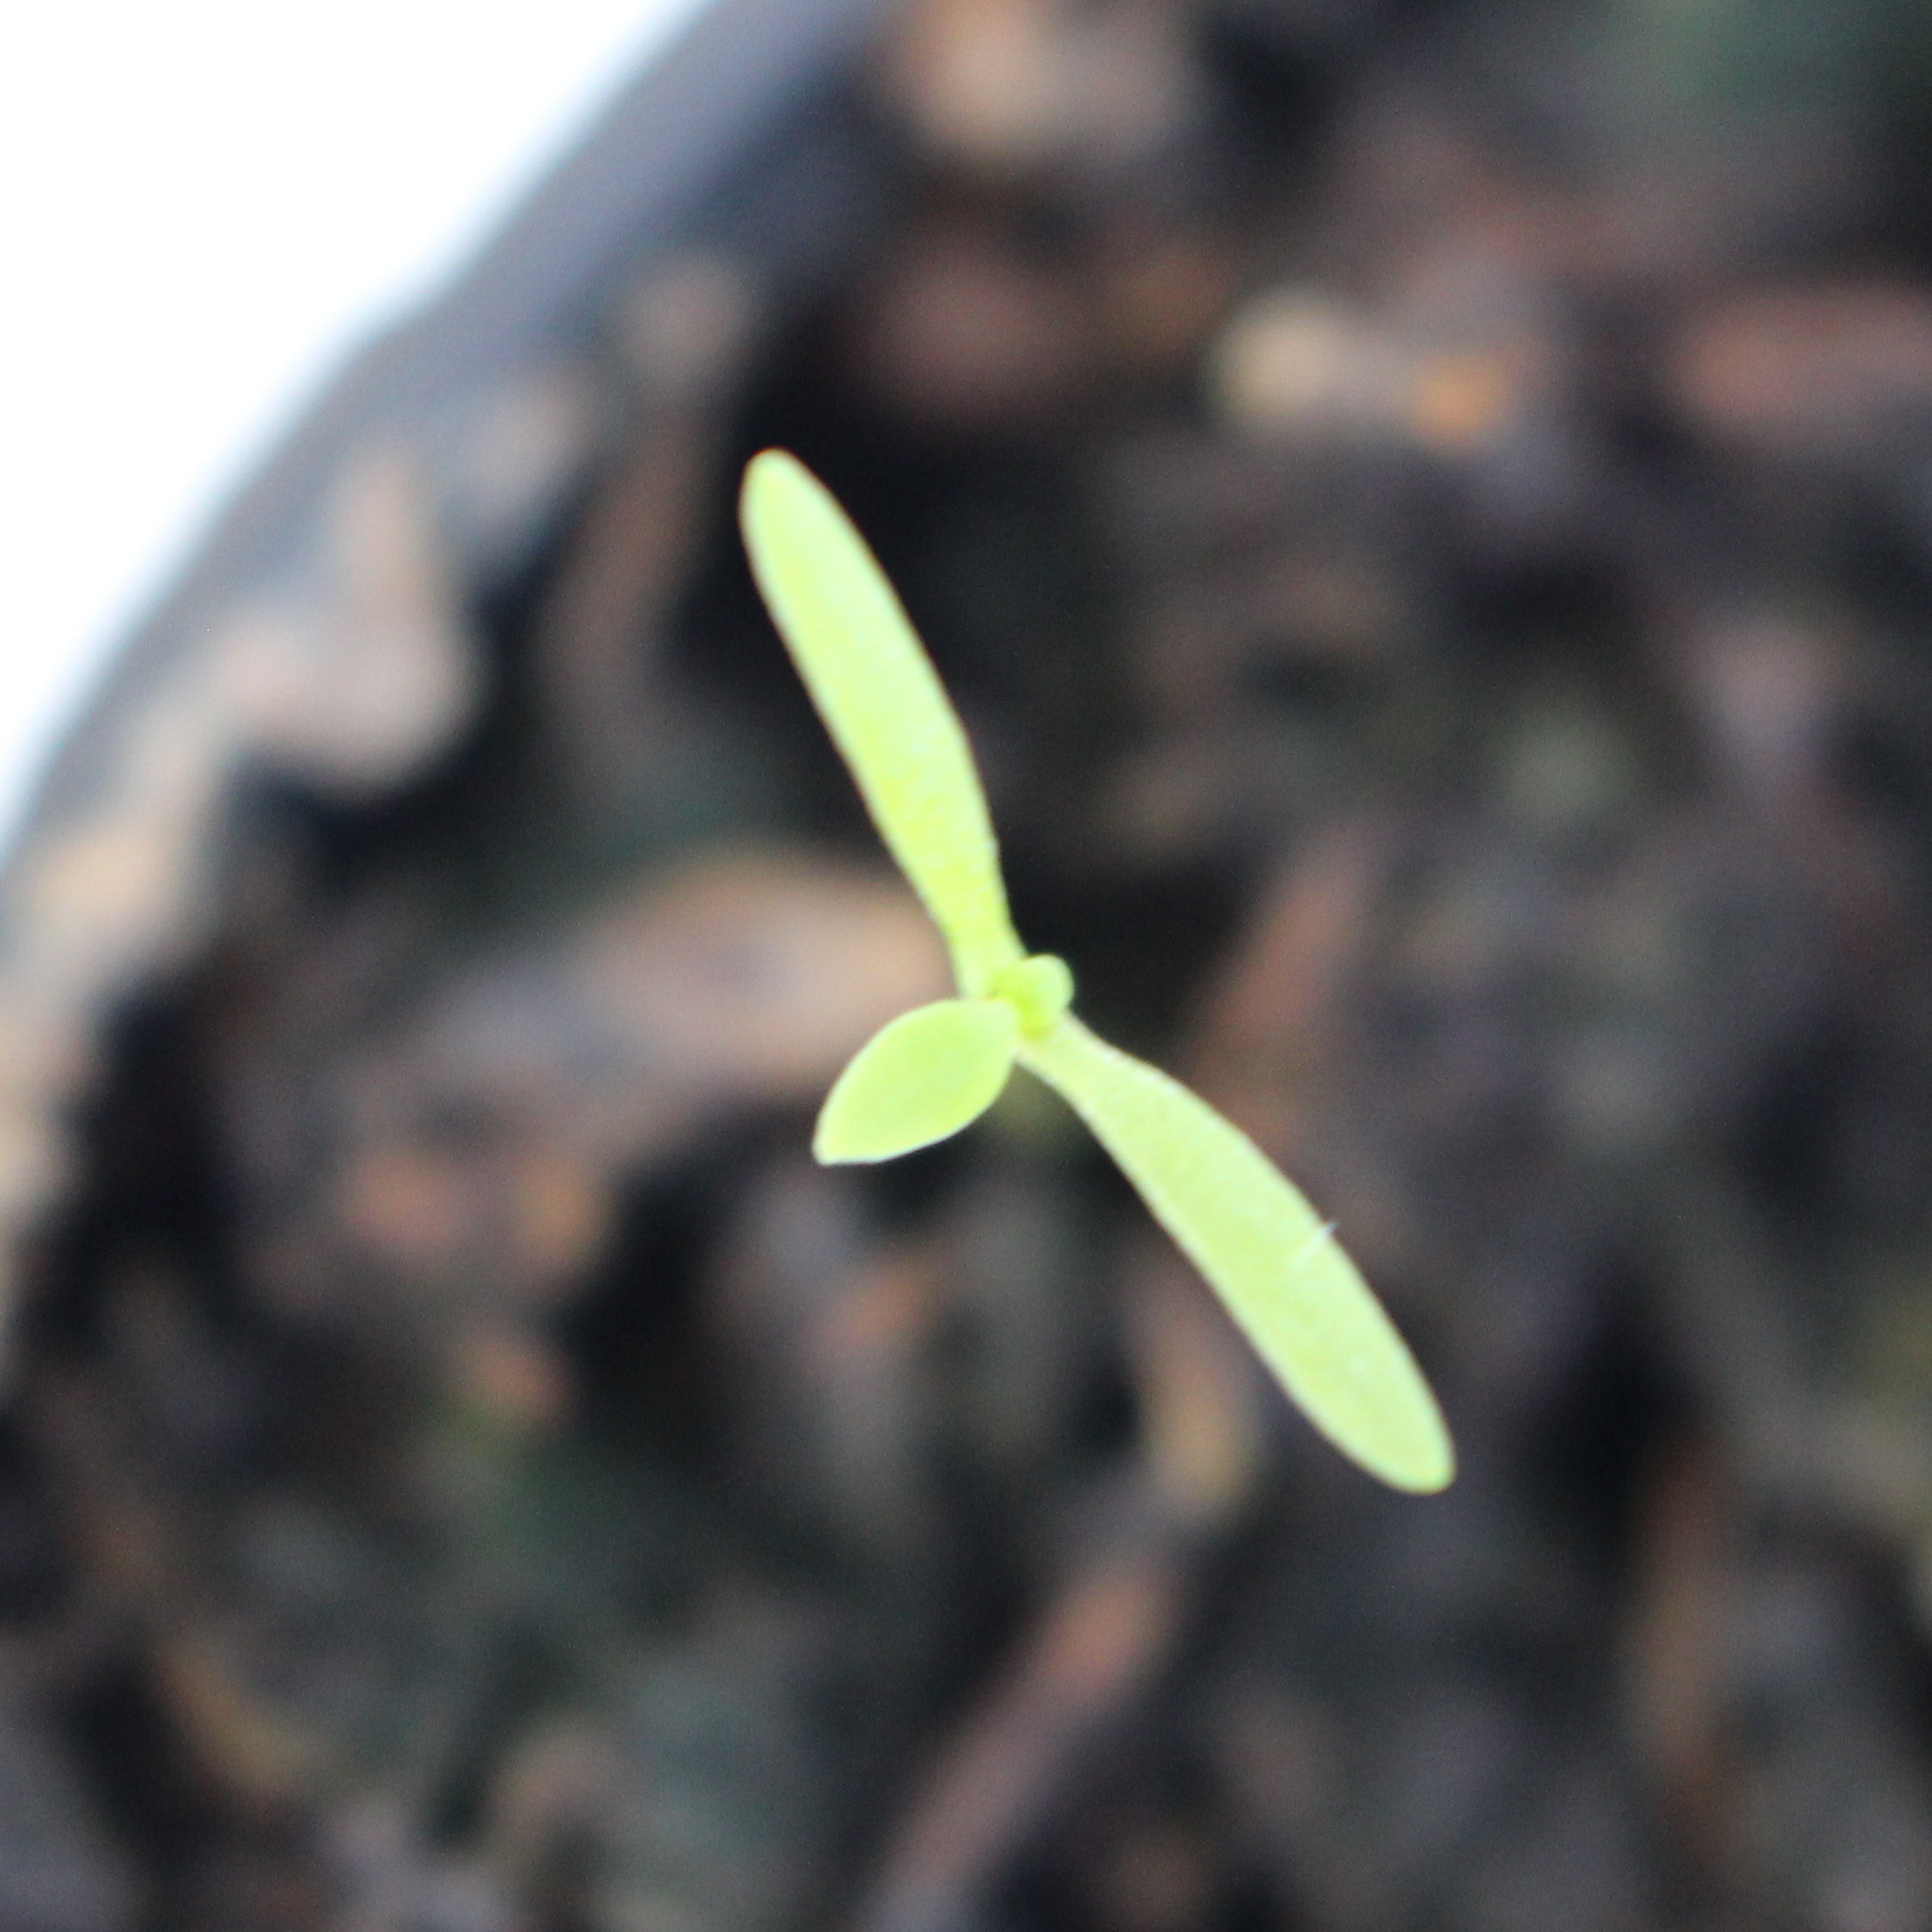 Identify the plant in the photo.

Papaver rhoeas
